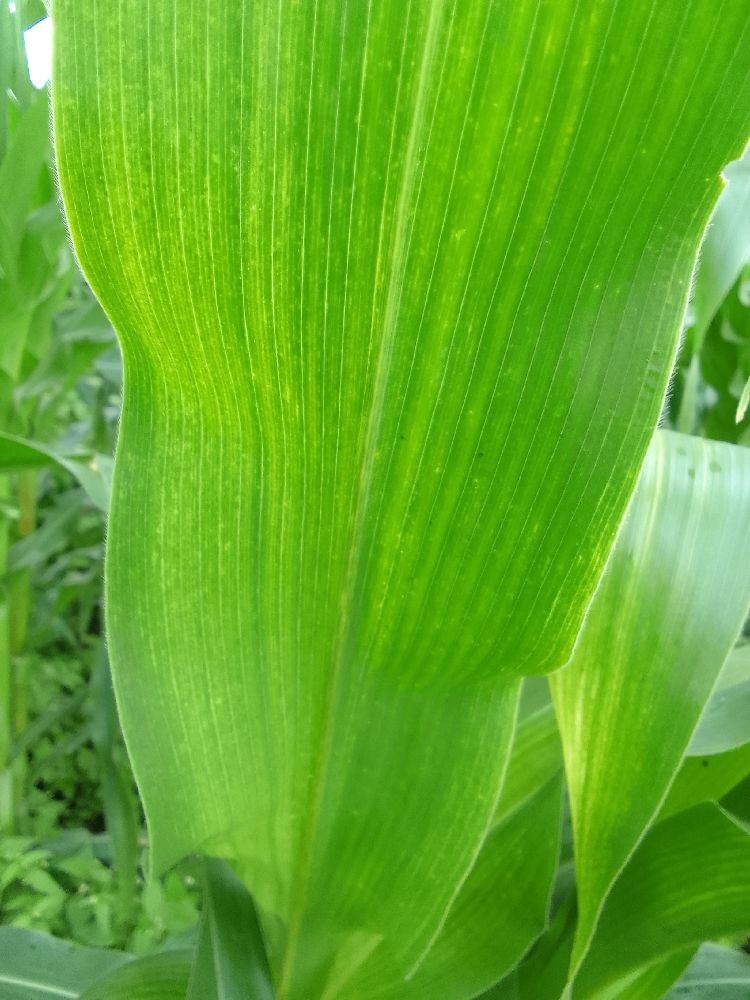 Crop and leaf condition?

maize, maize lethal necrosis
